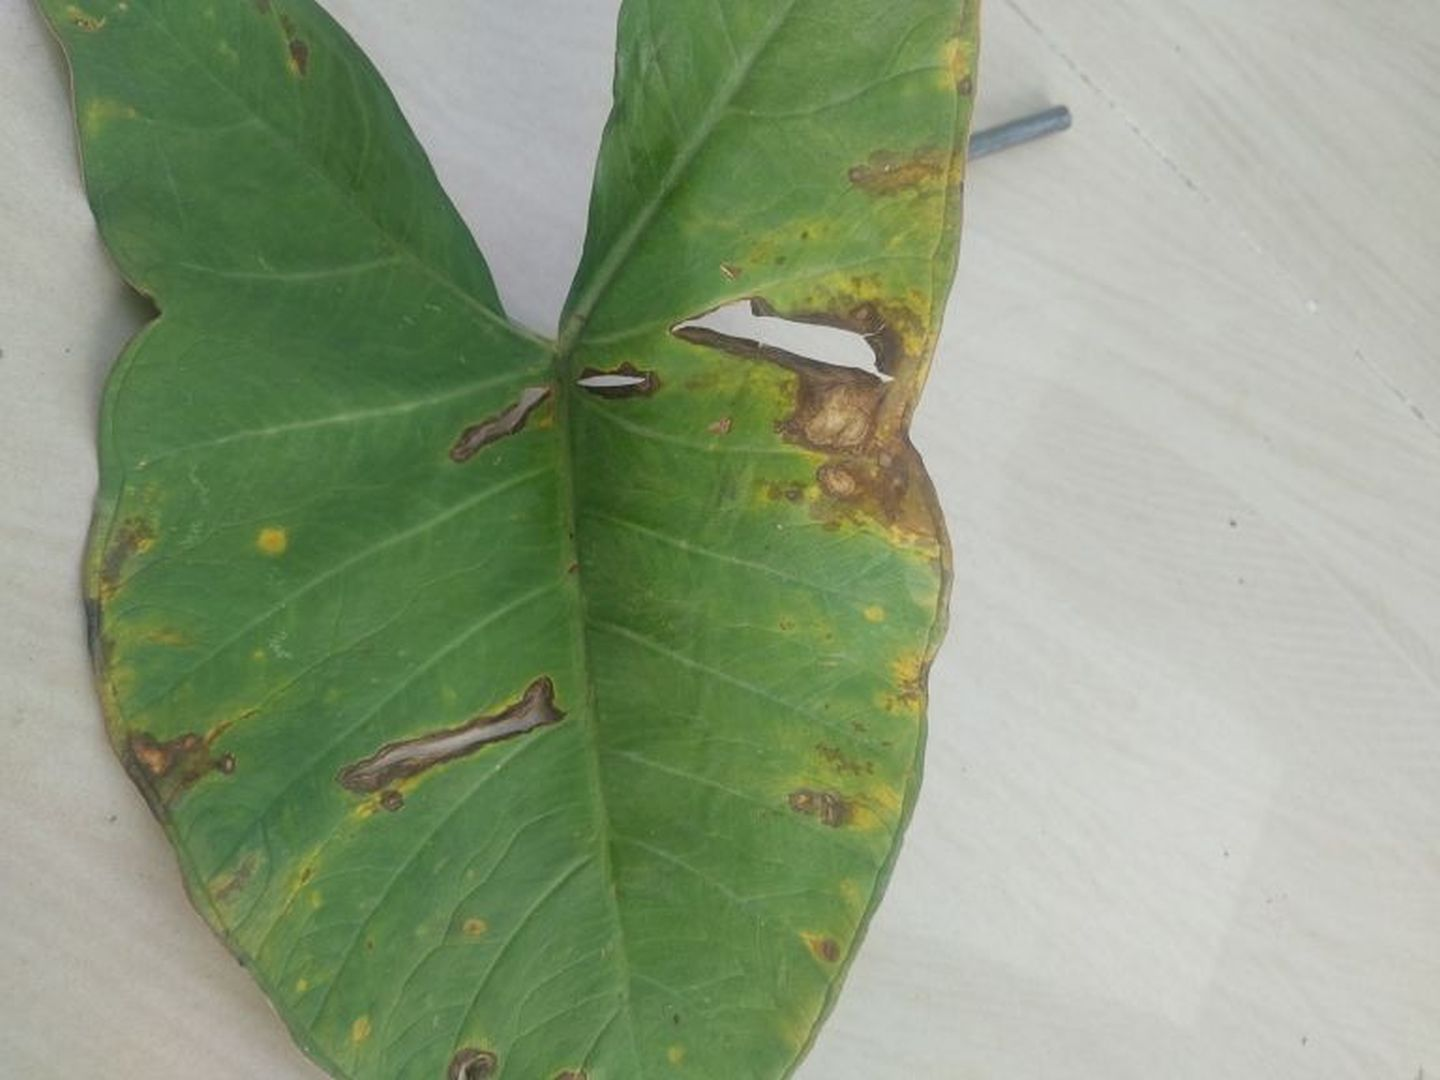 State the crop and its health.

taro, leaf blight
